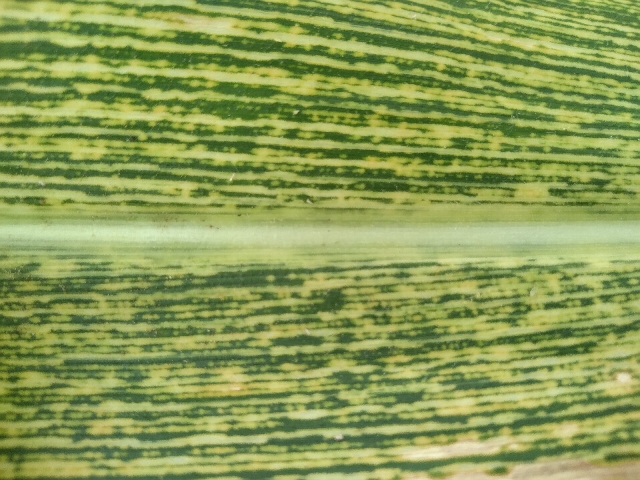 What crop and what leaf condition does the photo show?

maize, maize streak virus
